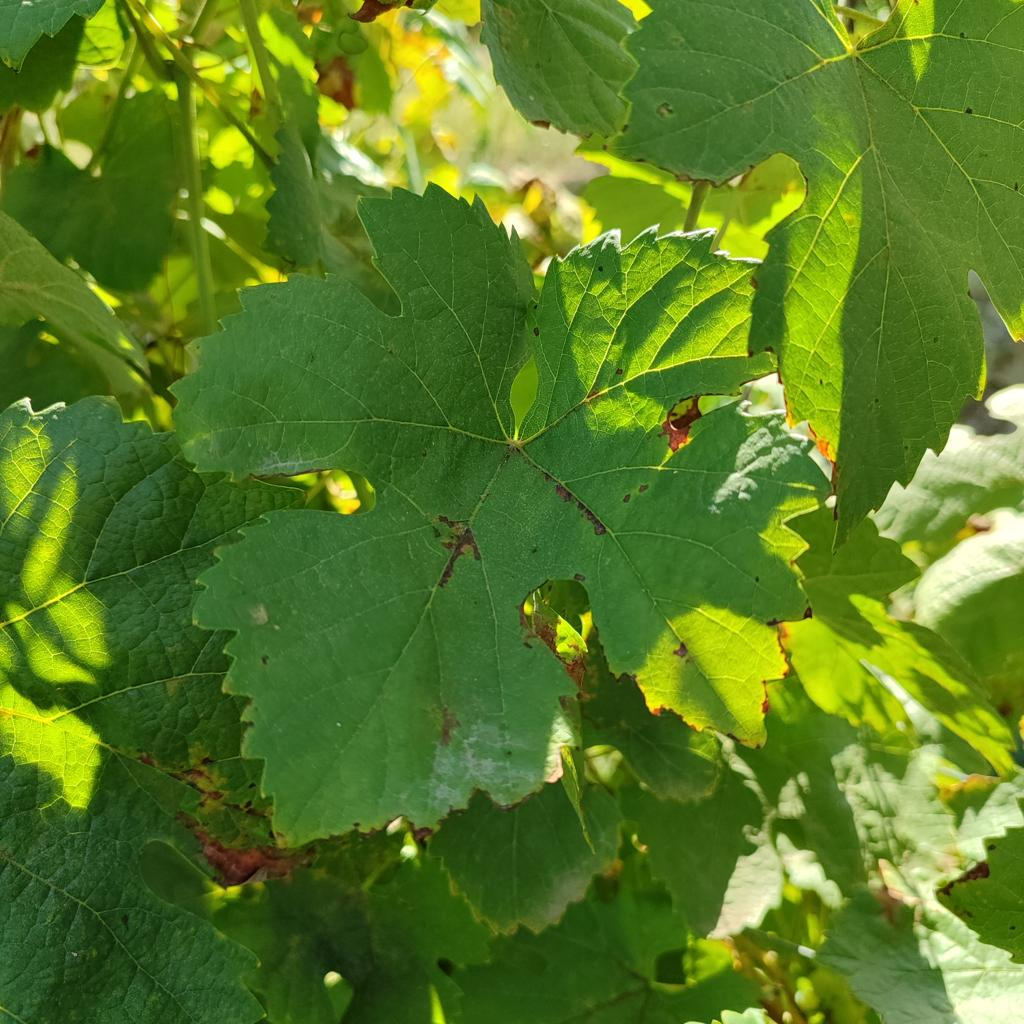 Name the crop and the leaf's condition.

grapevine, downy mildew
